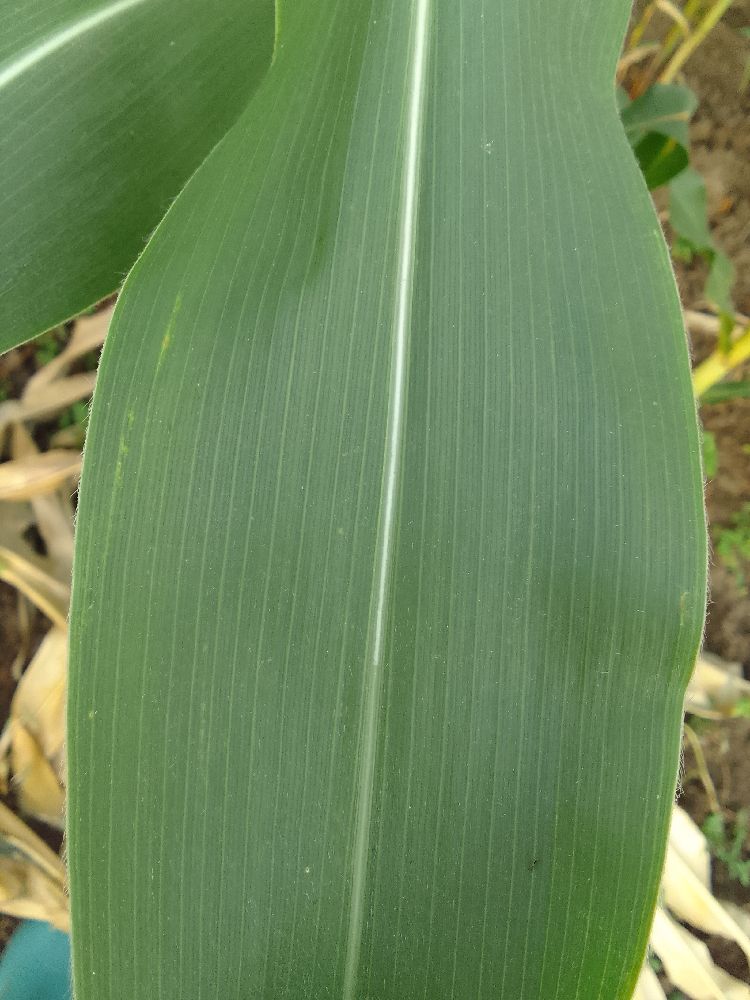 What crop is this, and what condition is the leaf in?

maize, healthy
